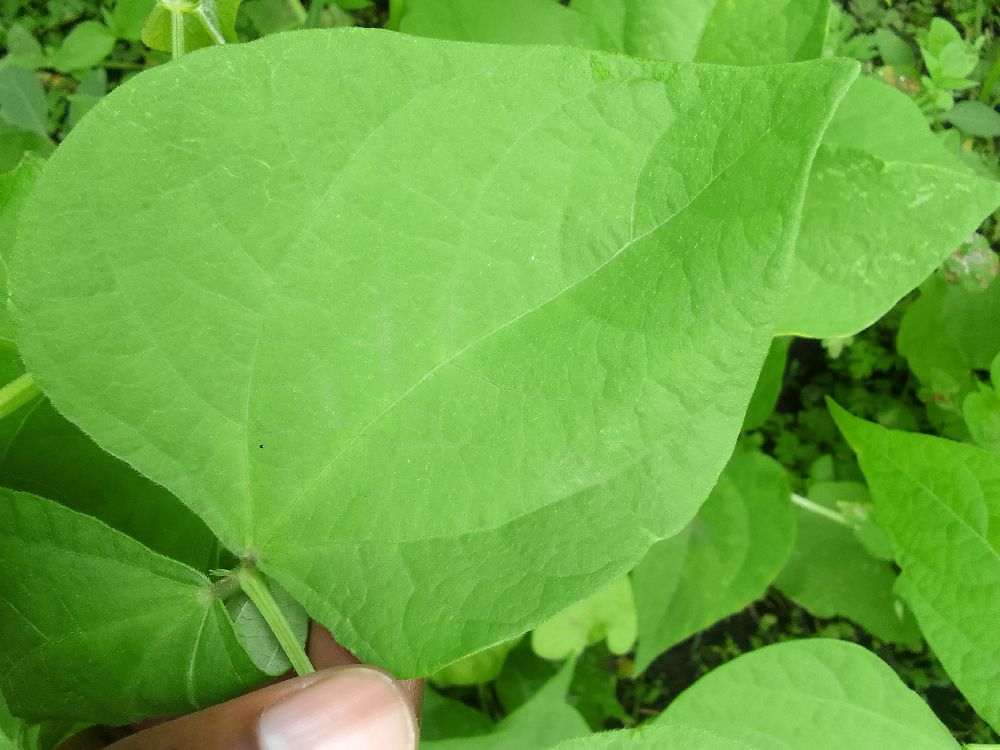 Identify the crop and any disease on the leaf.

common bean, healthy
